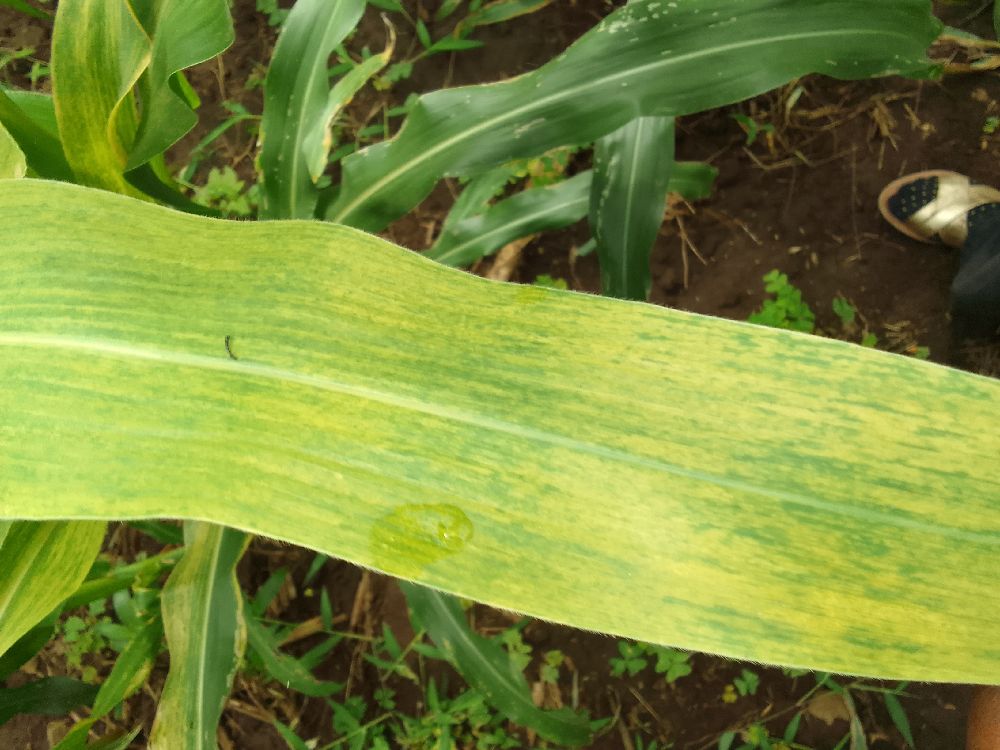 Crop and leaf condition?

maize, maize lethal necrosis
